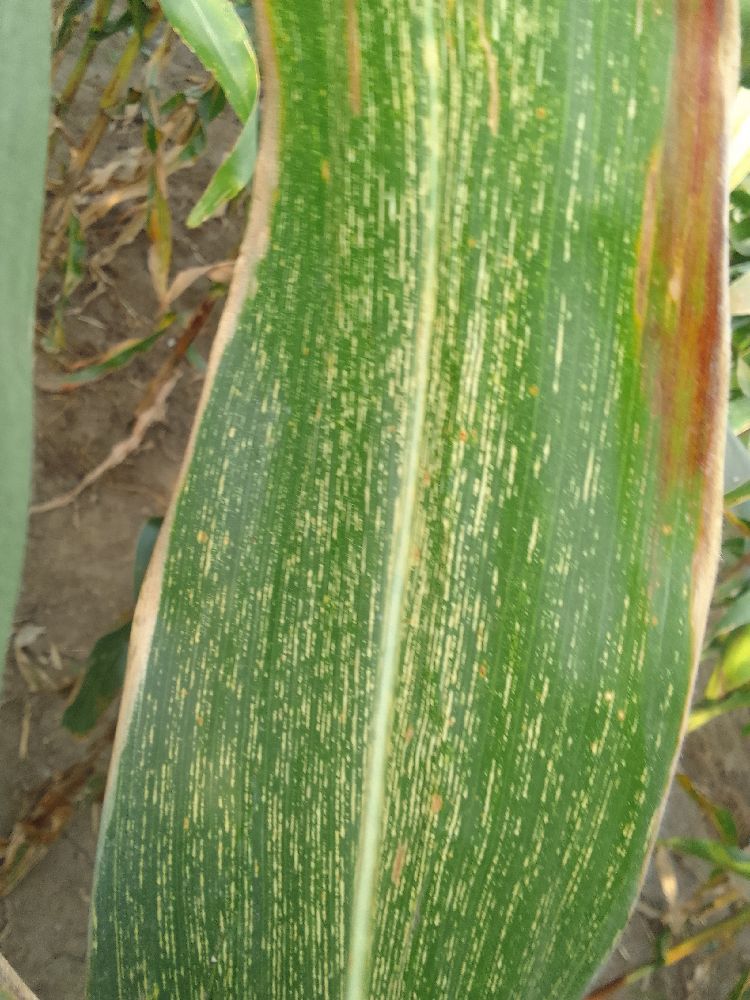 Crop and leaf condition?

maize, maize streak virus
